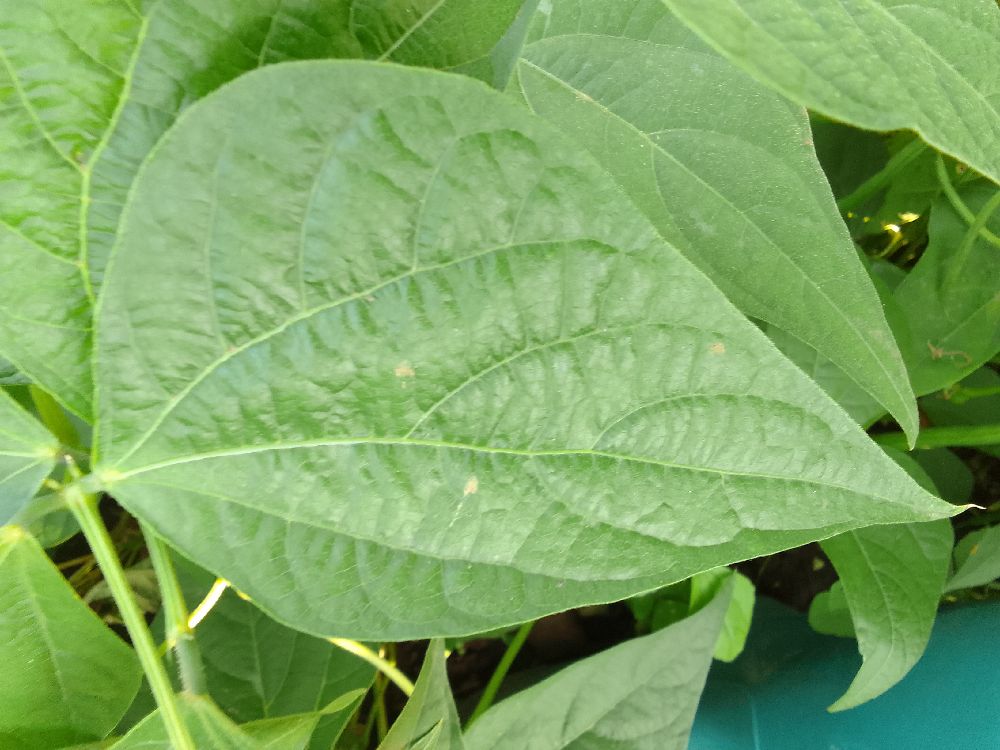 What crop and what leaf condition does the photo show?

common bean, healthy
